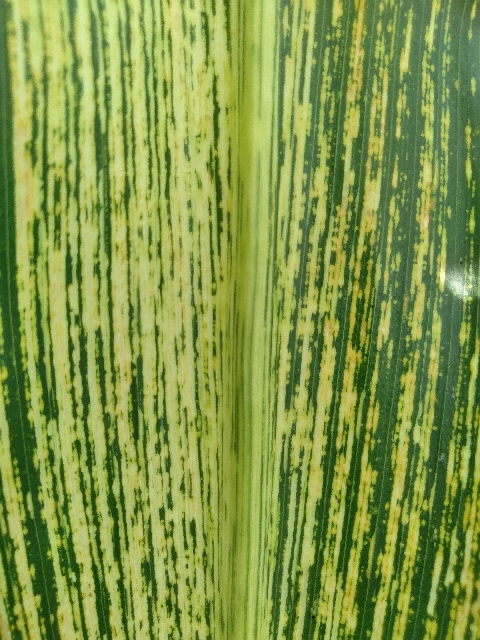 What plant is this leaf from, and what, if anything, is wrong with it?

maize, maize streak virus
